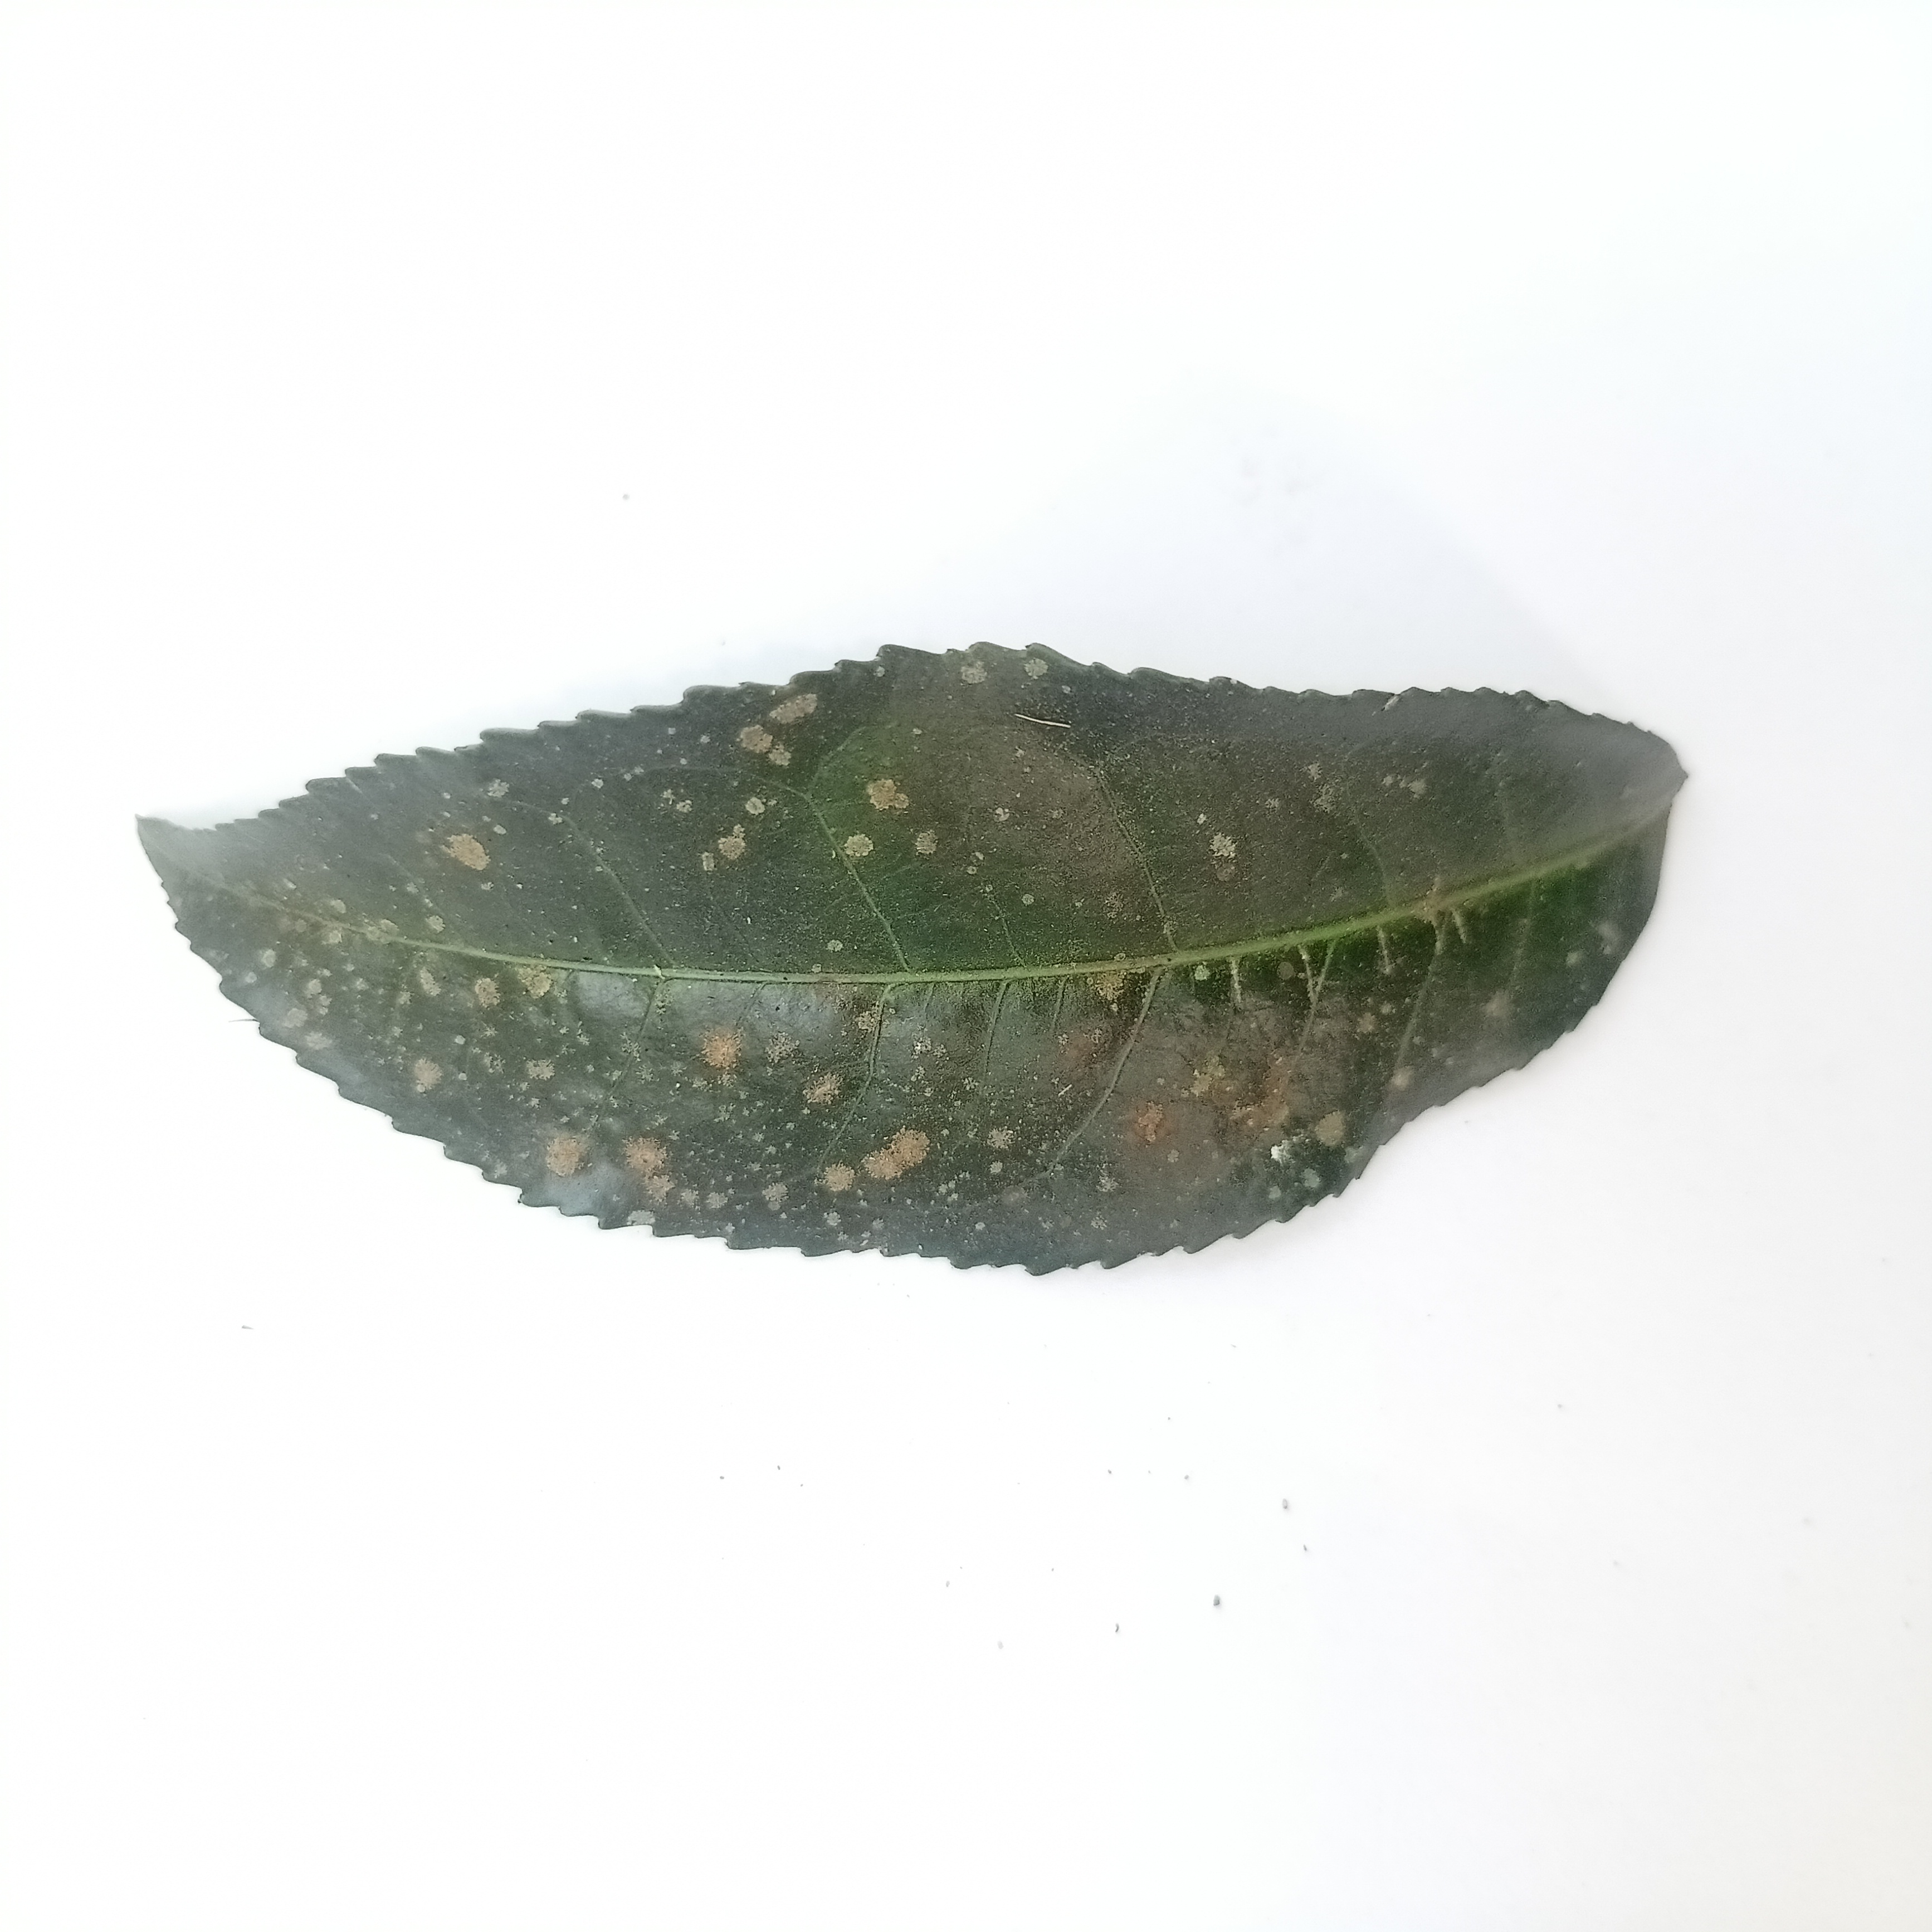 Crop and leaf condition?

tea, algal leaf
